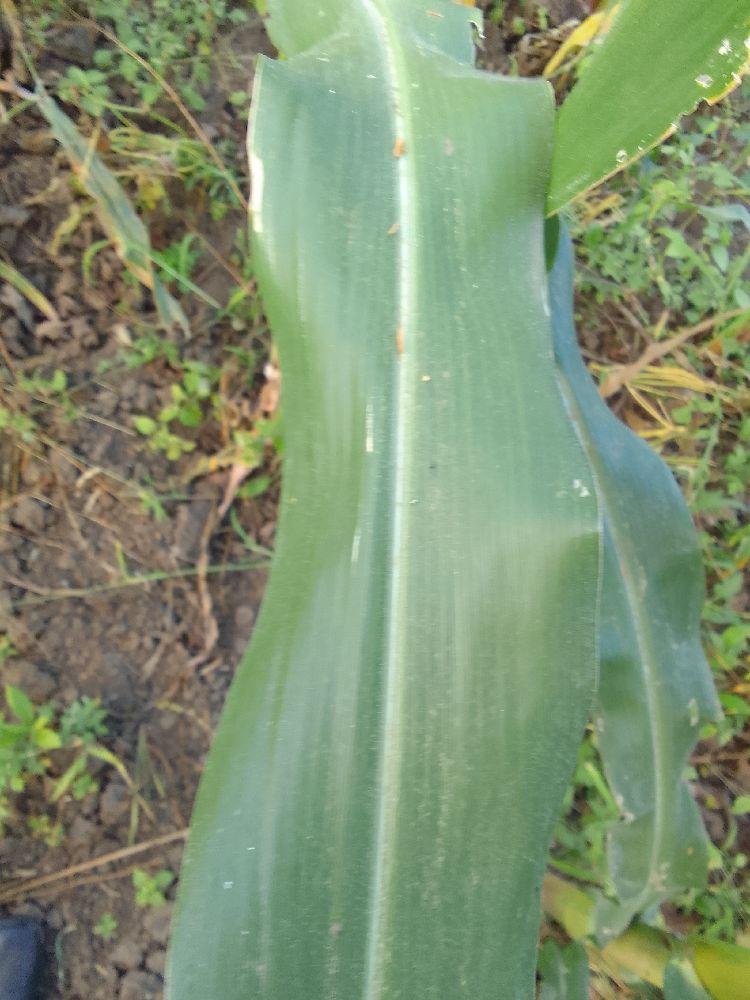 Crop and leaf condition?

maize, healthy
